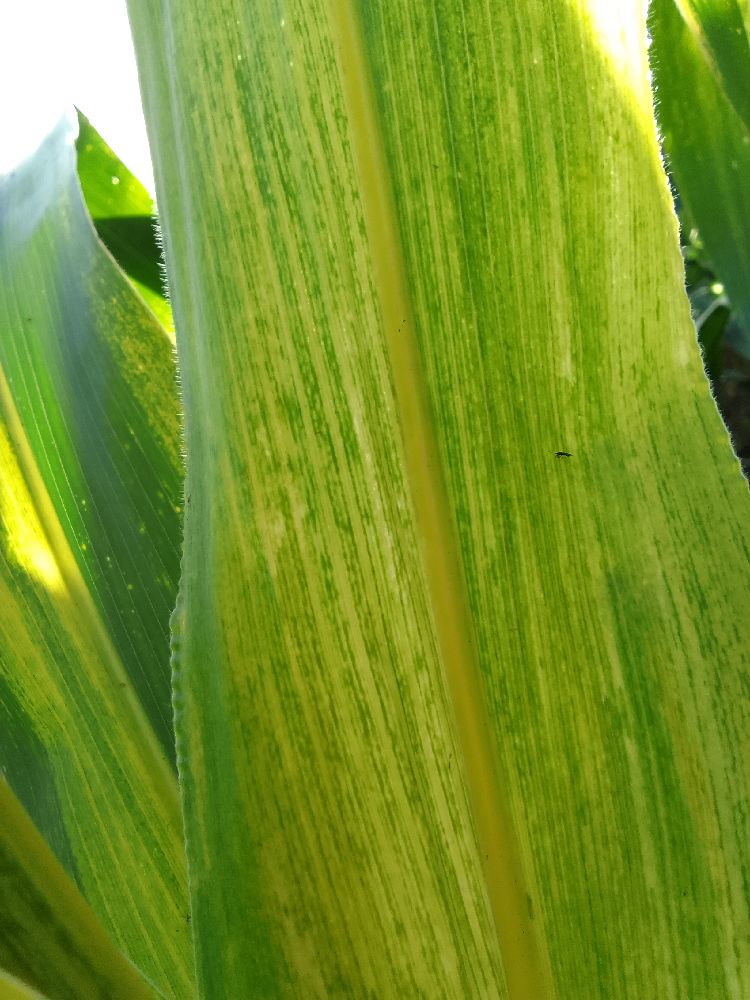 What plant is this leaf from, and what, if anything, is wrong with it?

maize, maize lethal necrosis
